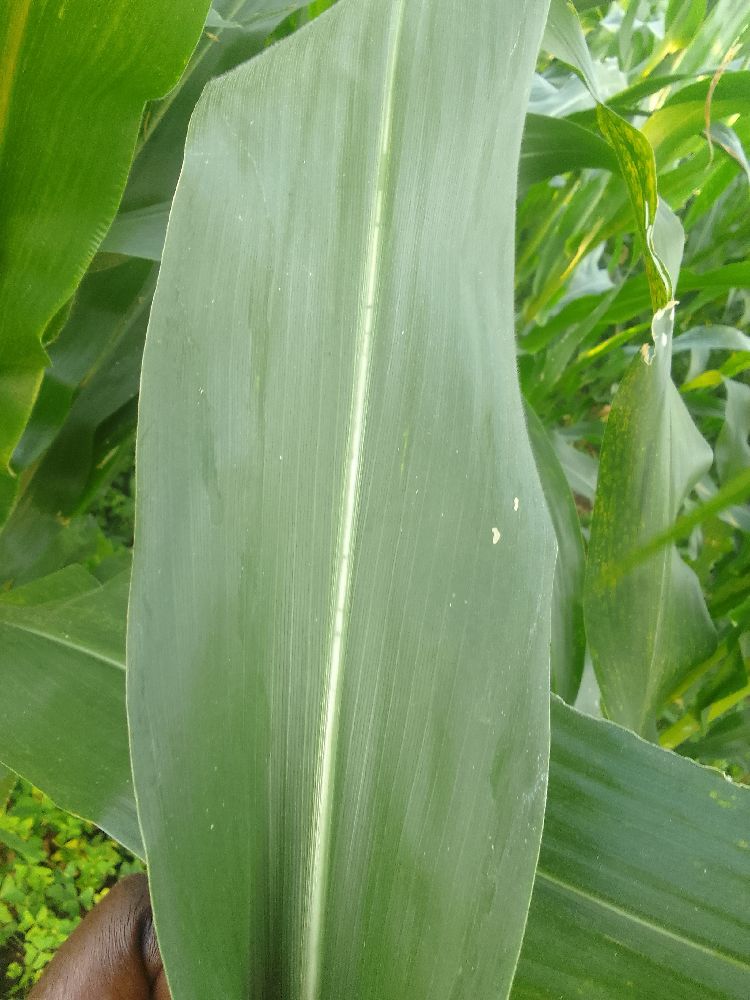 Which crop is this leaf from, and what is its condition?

maize, healthy
